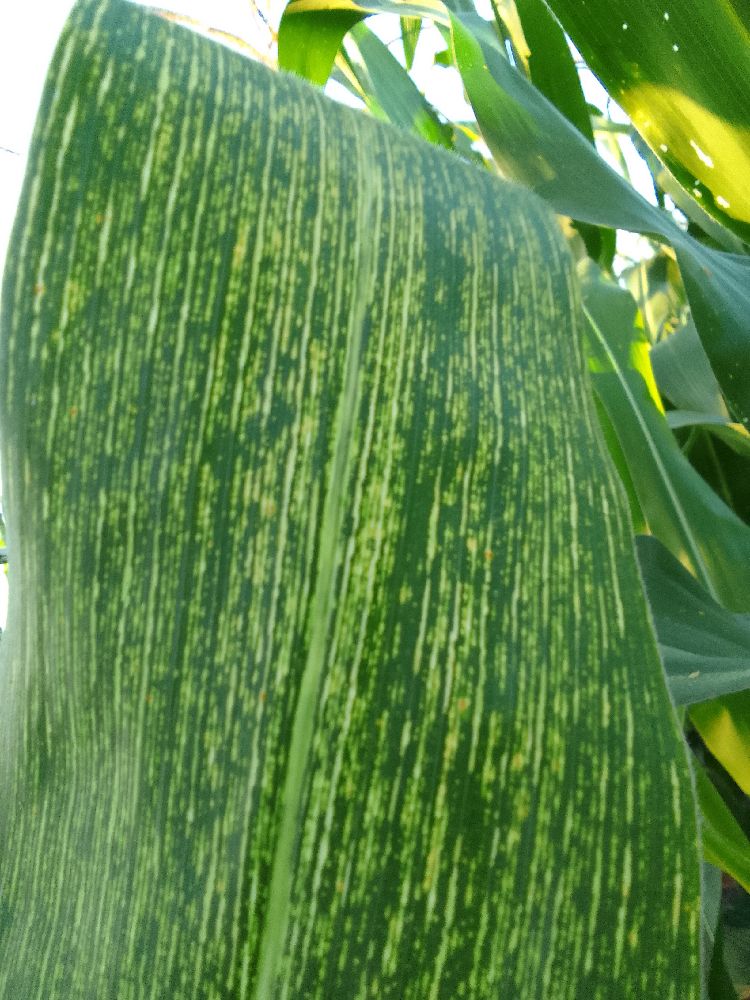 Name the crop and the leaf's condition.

maize, maize streak virus
